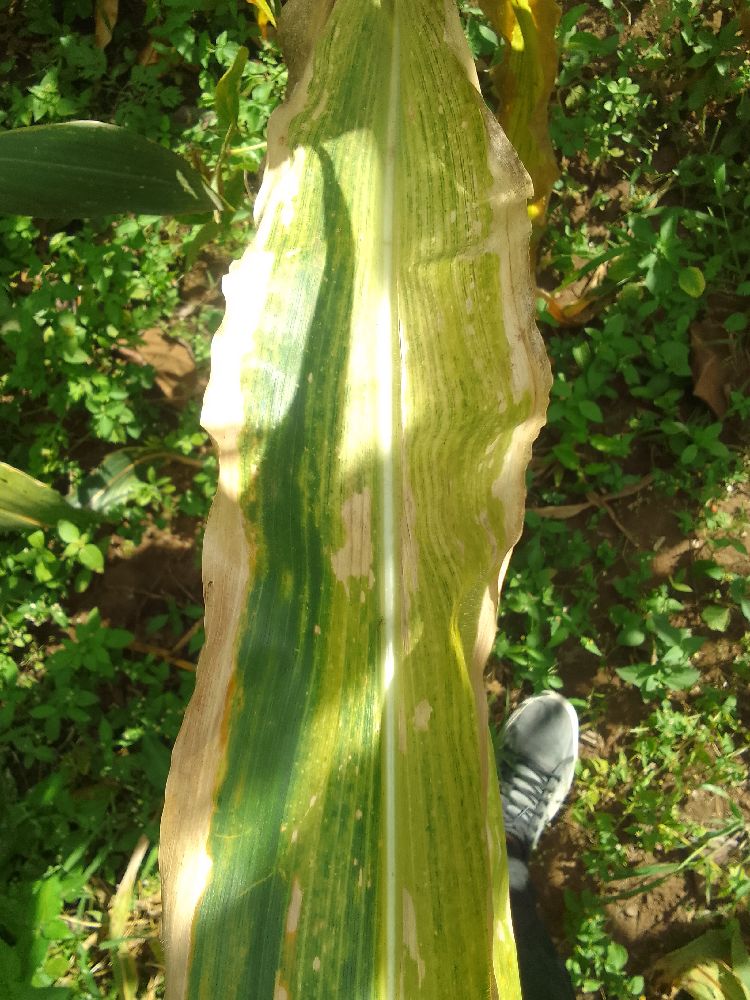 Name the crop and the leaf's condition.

maize, maize lethal necrosis
